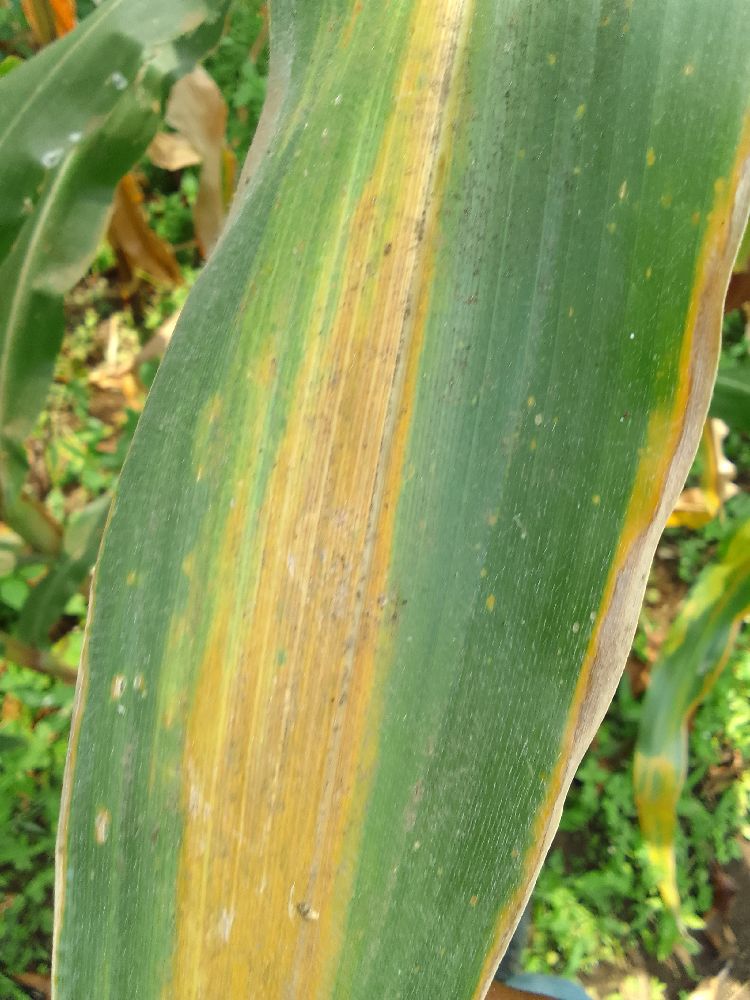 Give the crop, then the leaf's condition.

maize, maize lethal necrosis
